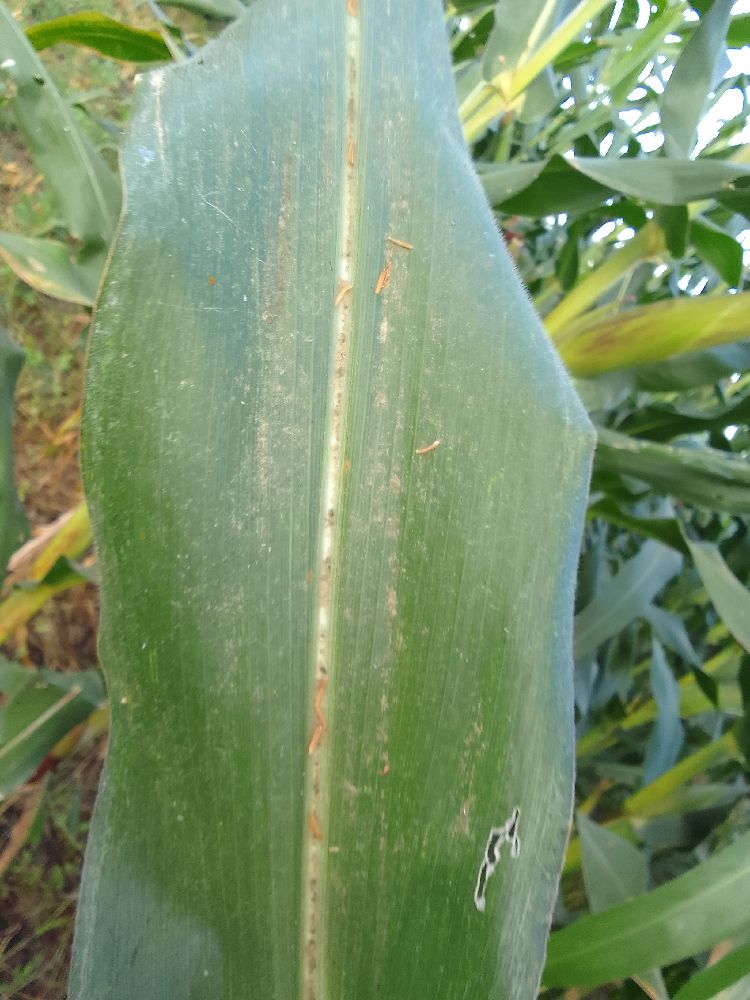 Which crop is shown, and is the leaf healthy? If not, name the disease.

maize, healthy
